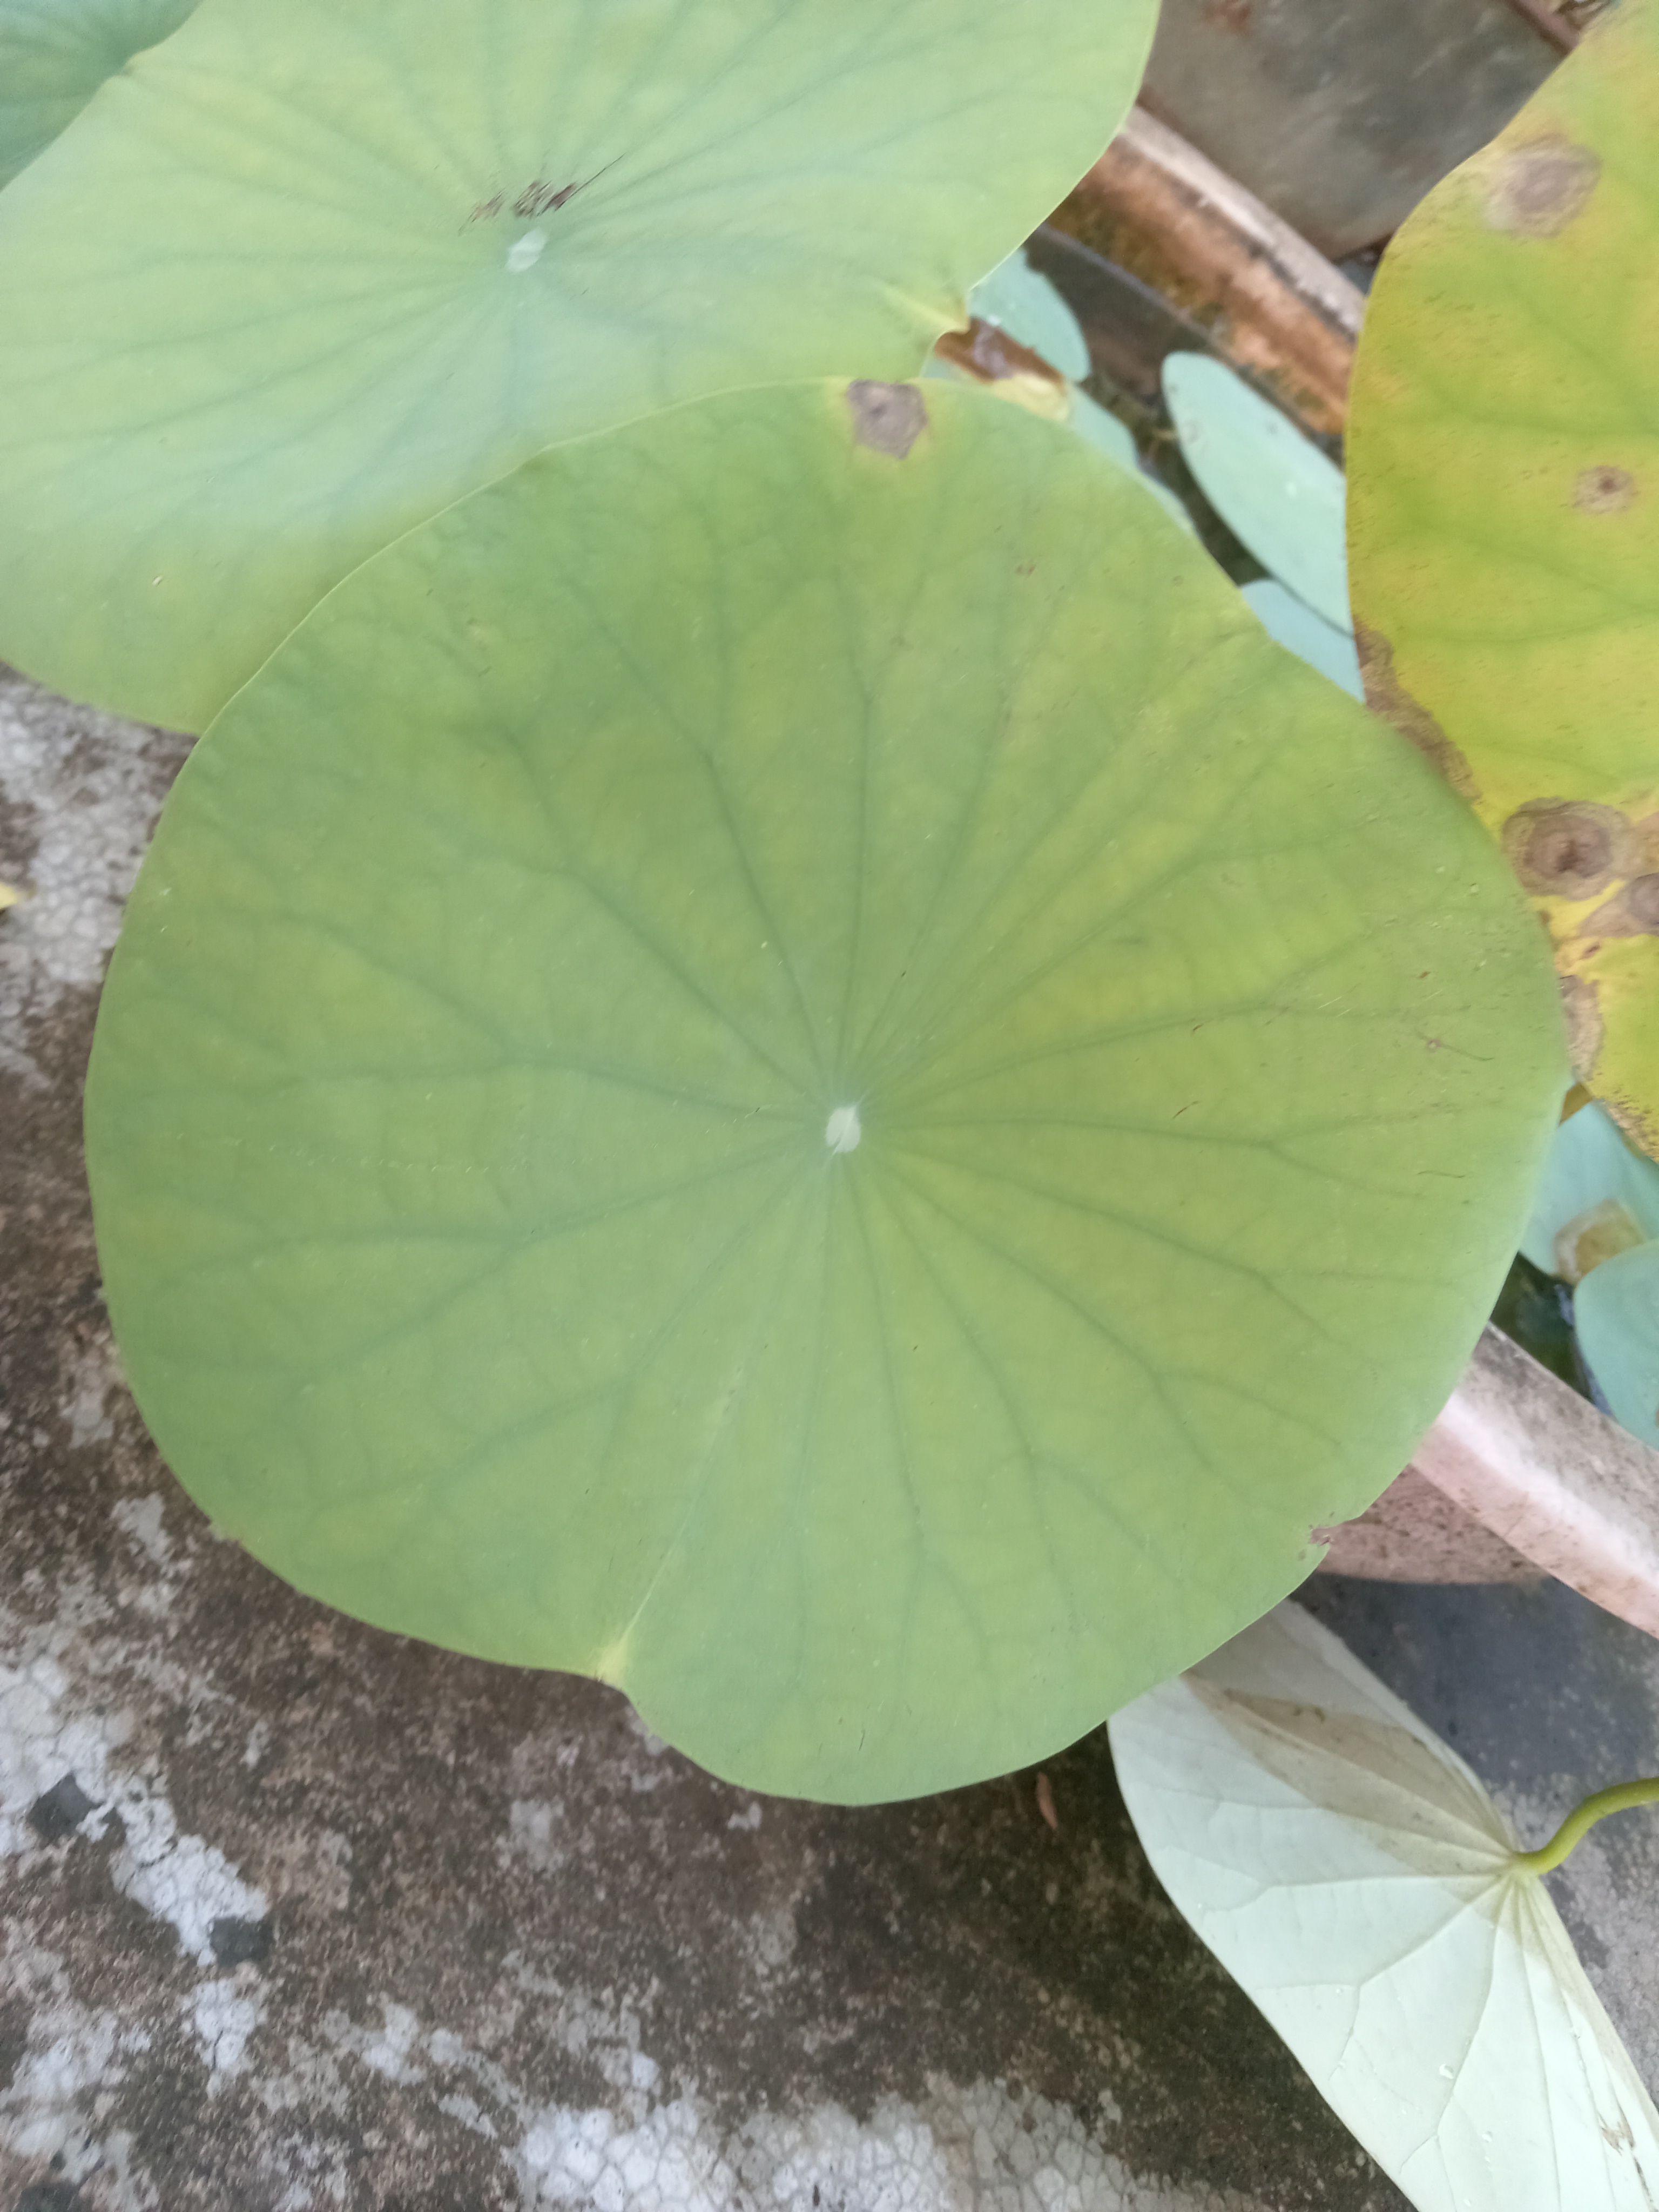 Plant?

lotus
